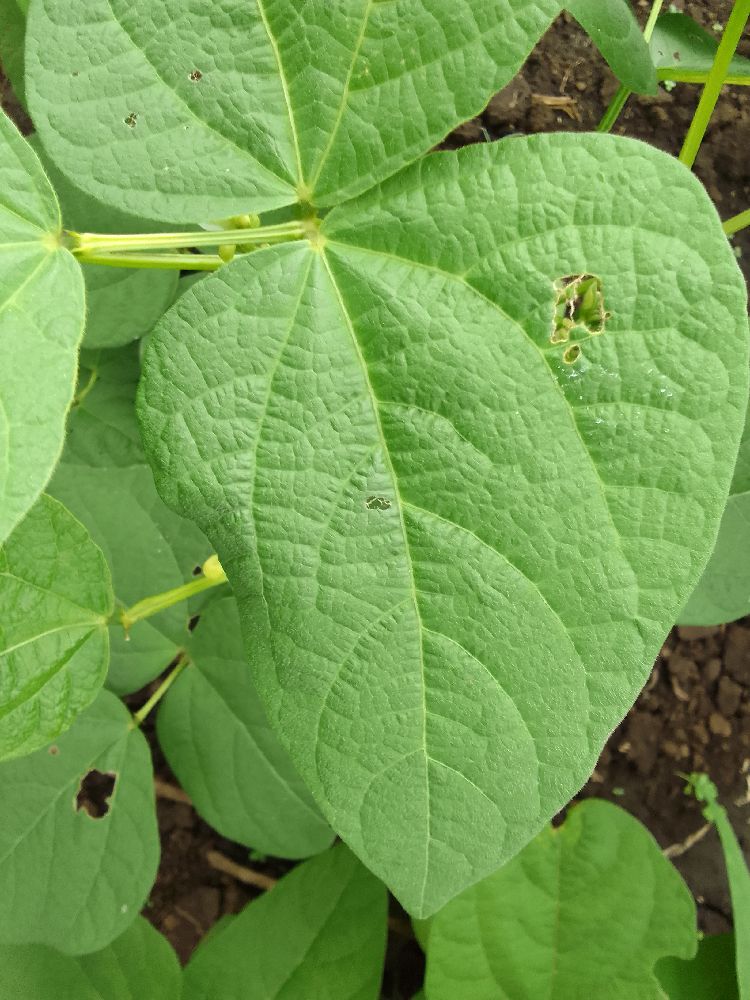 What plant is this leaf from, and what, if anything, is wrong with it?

common bean, healthy
